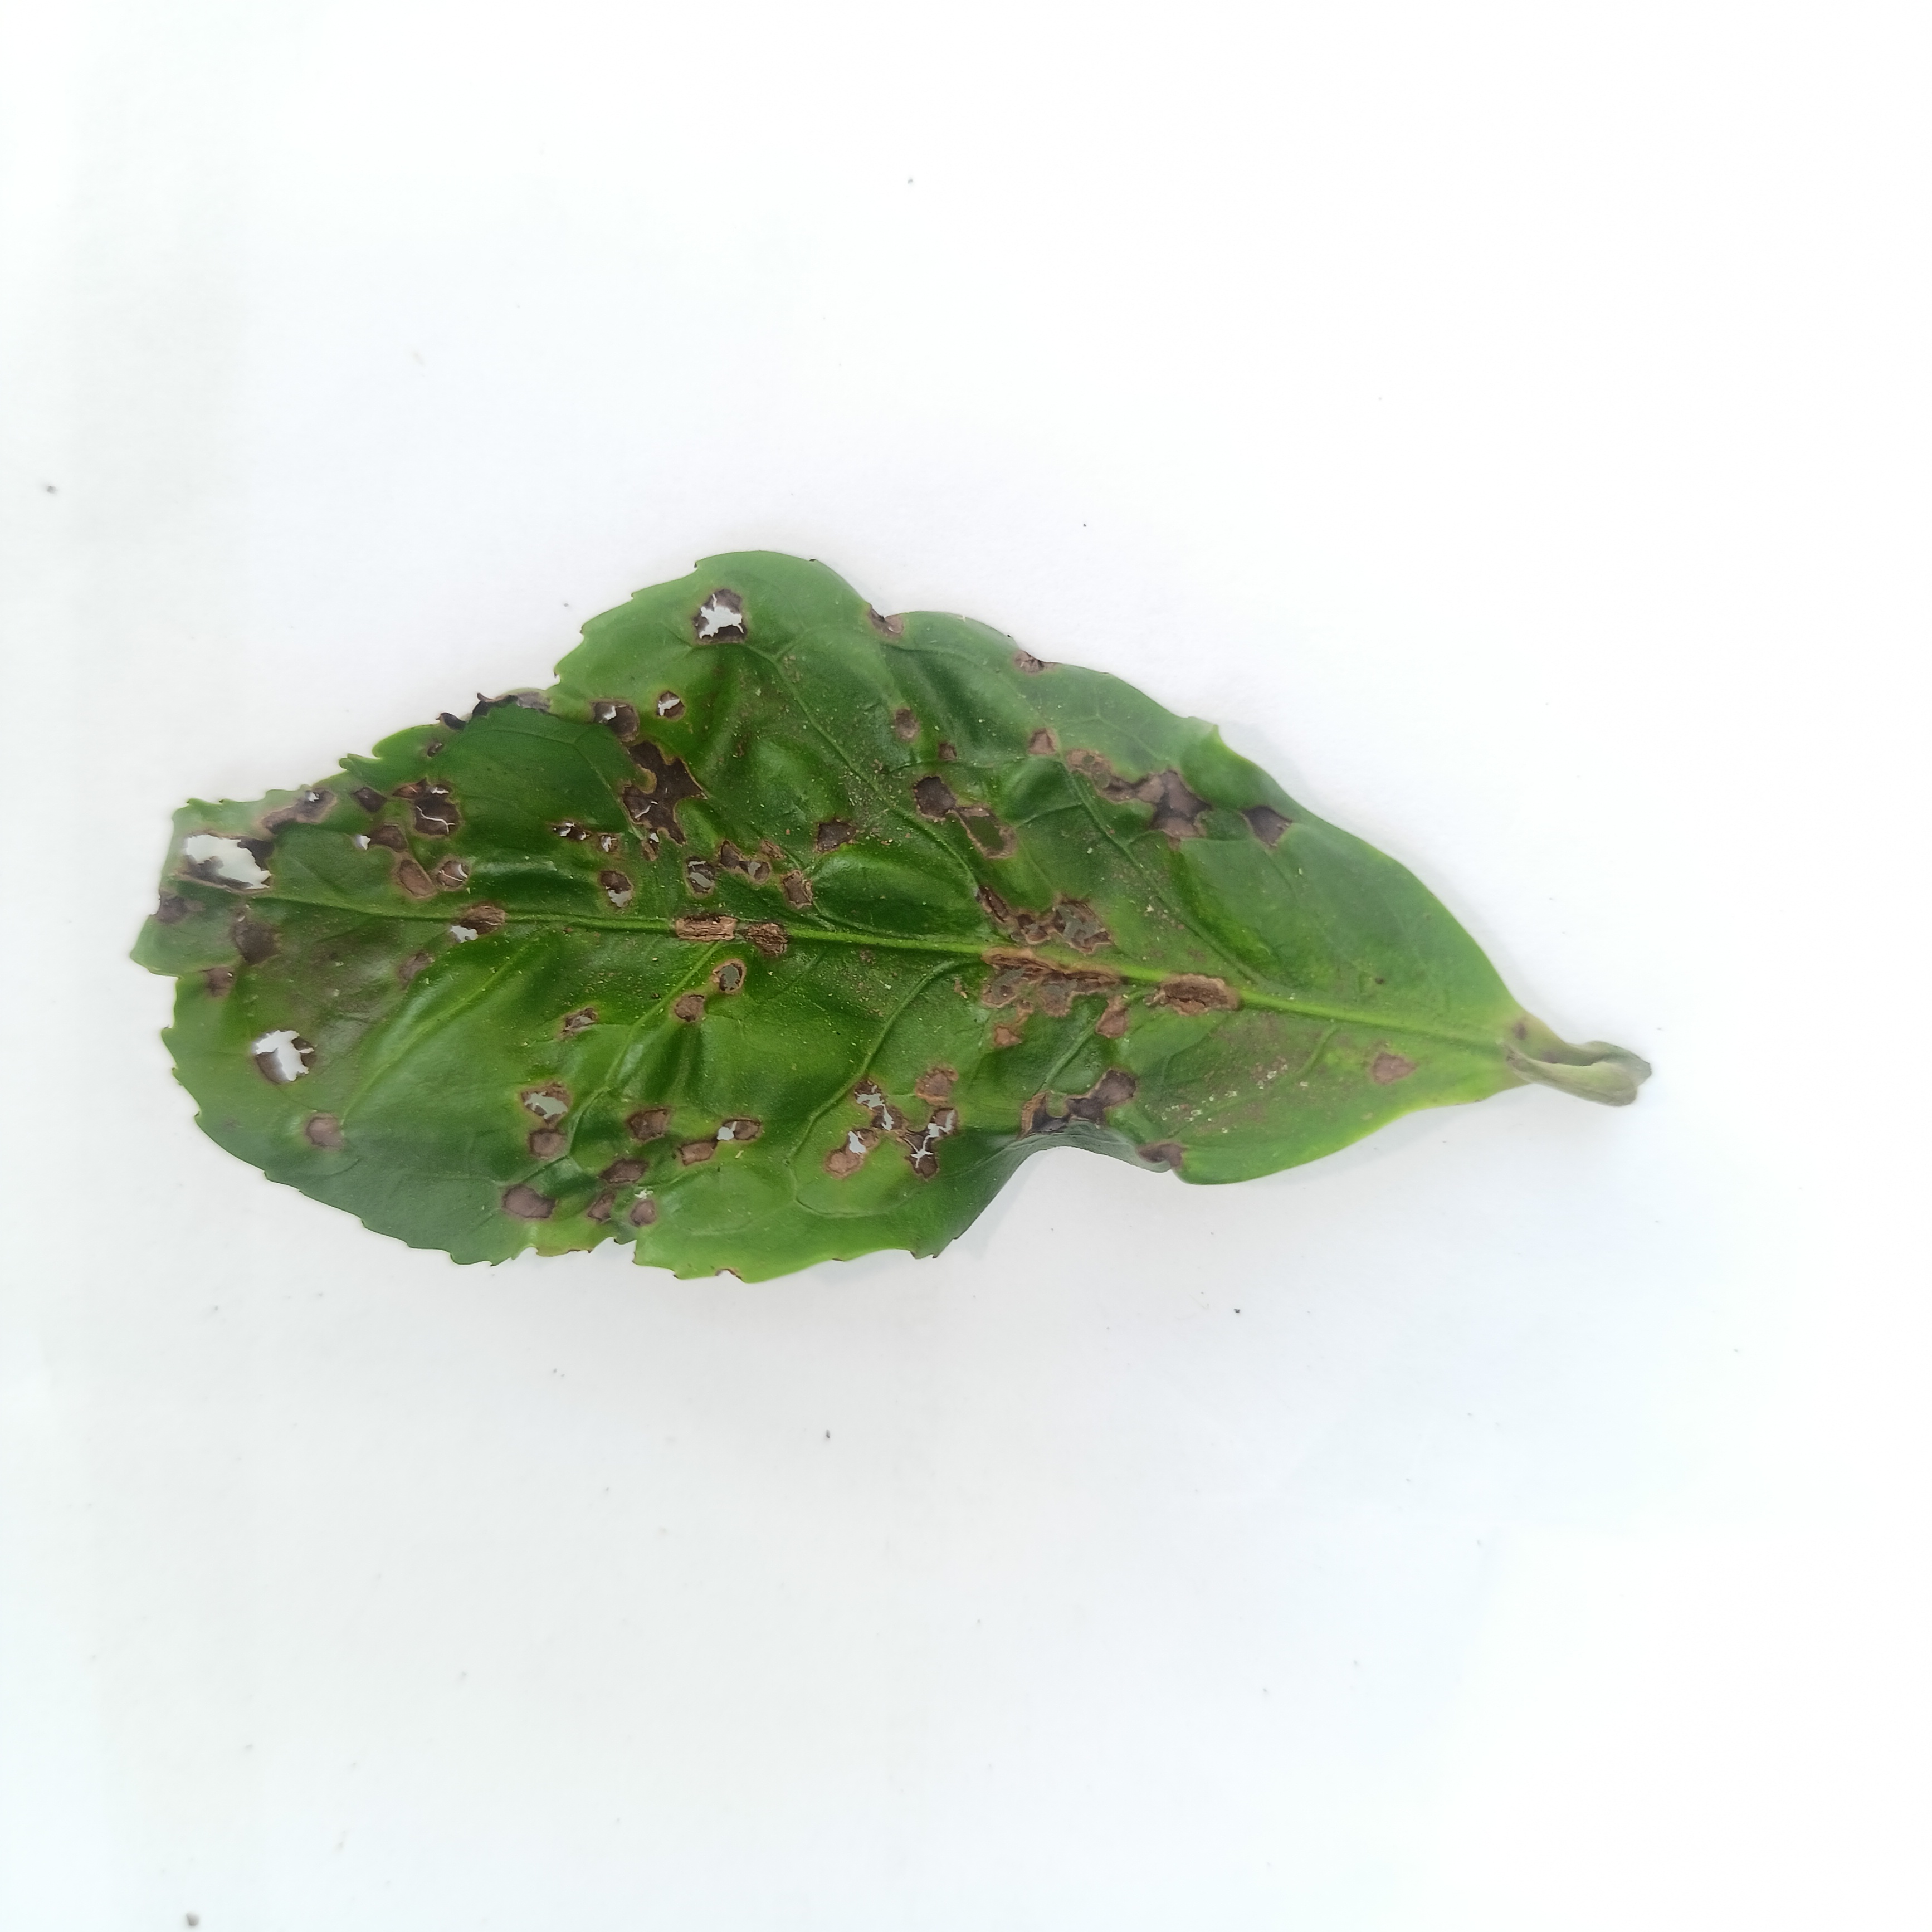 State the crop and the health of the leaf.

tea, helopeltis
